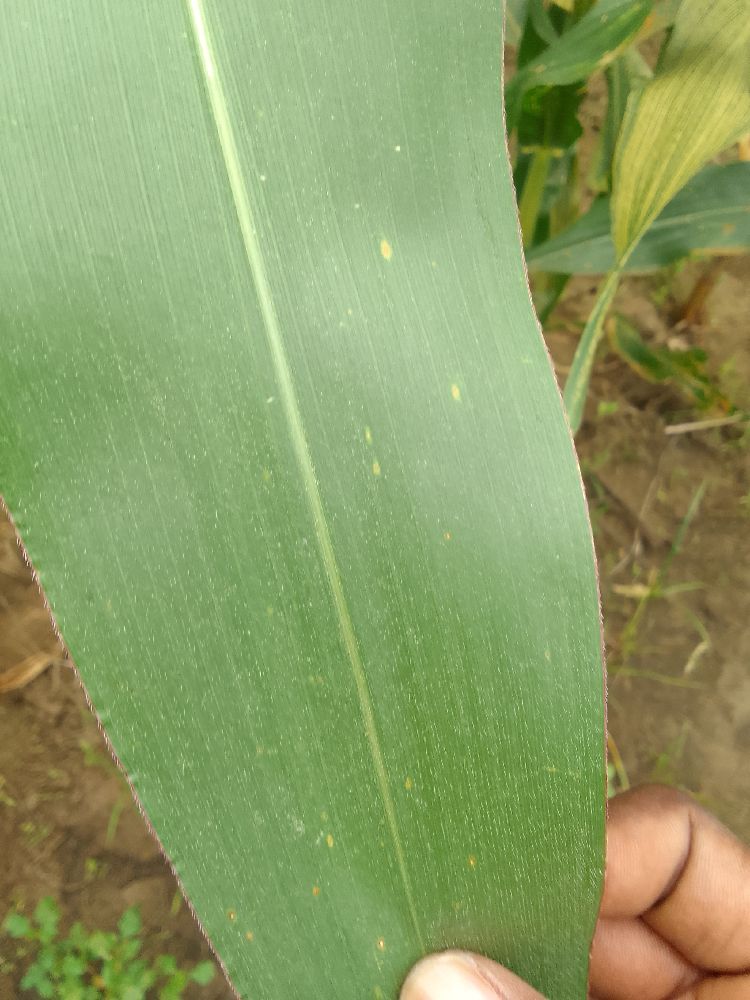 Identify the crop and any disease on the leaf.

maize, healthy
